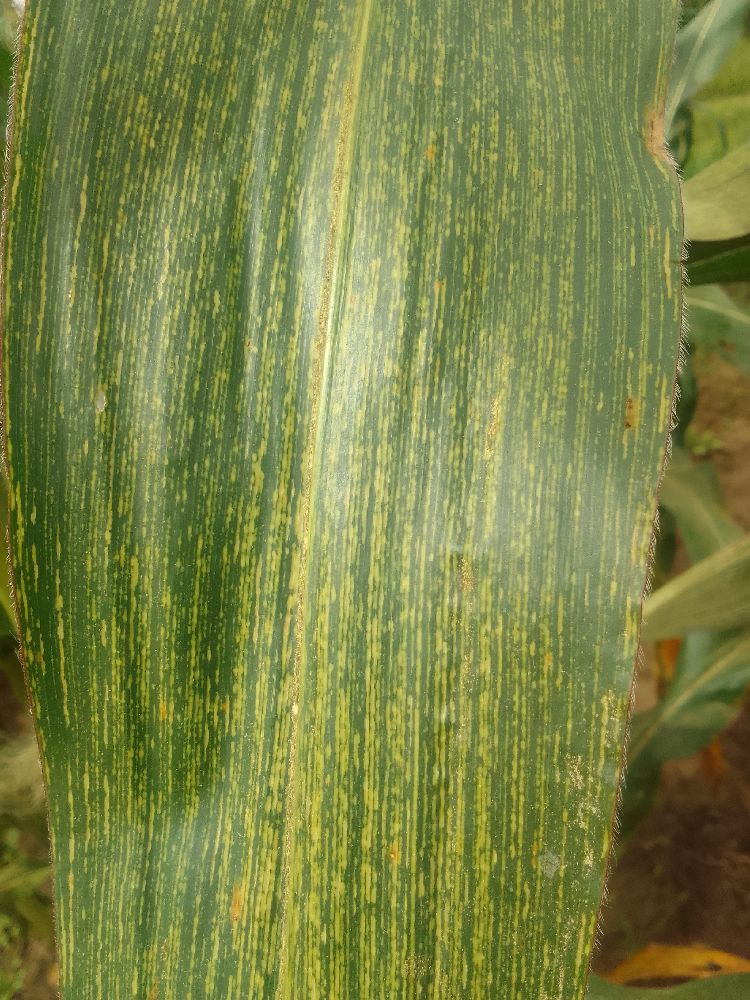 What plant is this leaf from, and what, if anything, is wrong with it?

maize, maize streak virus
